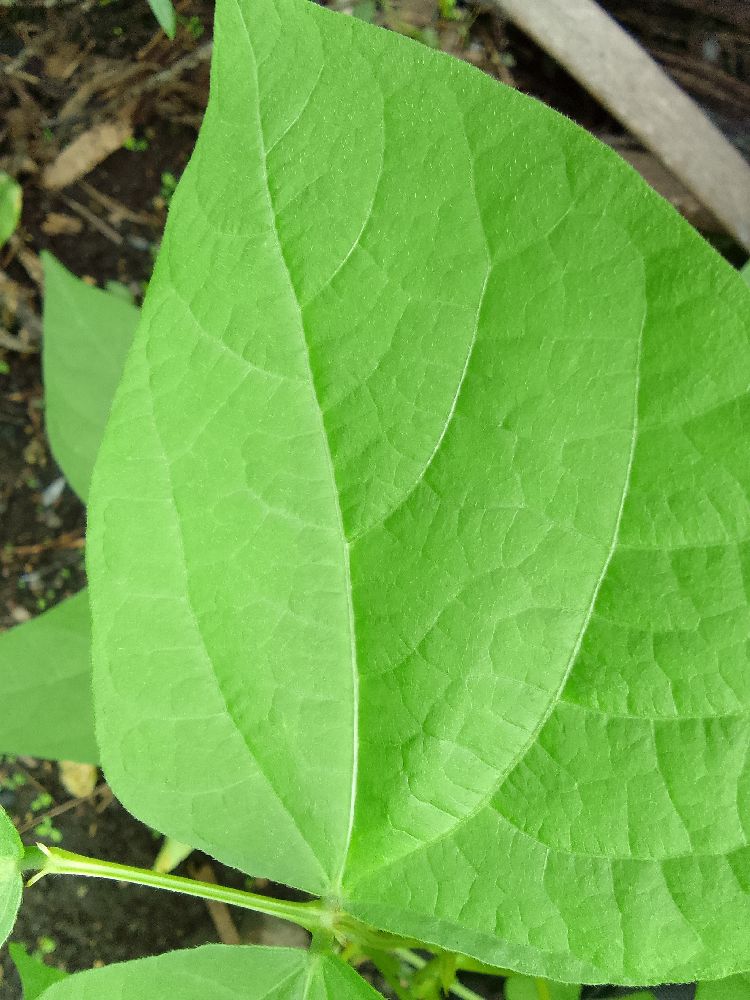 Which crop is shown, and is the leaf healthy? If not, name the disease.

common bean, healthy
